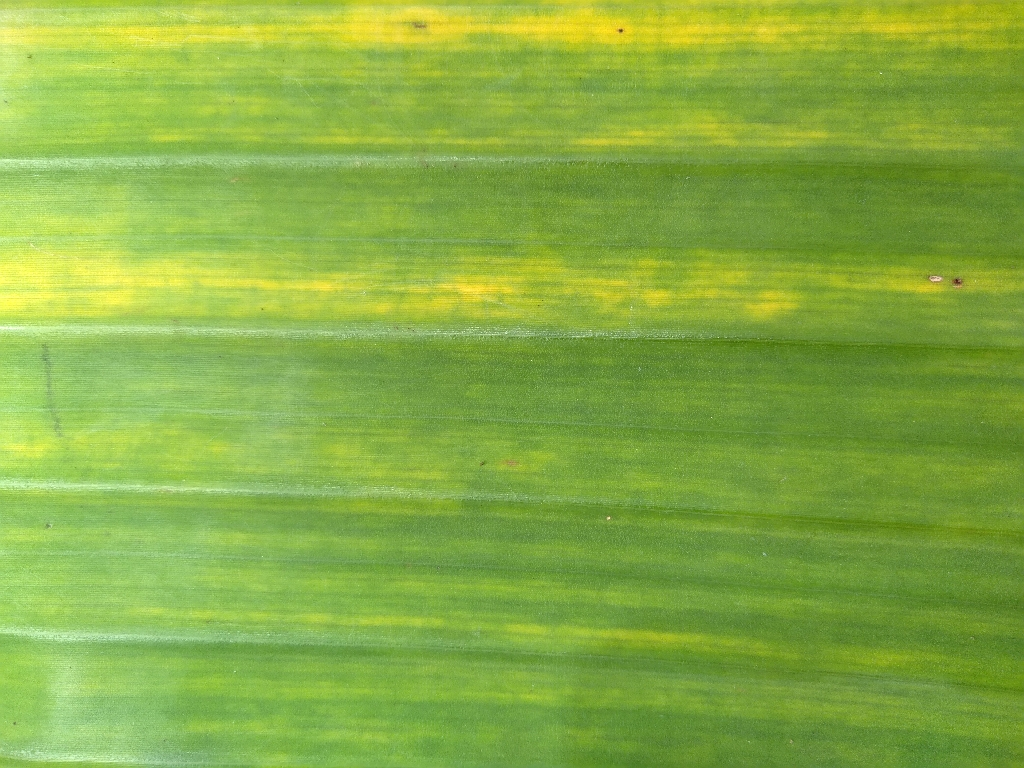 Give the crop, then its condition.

banana, fusarium wilt race 1
